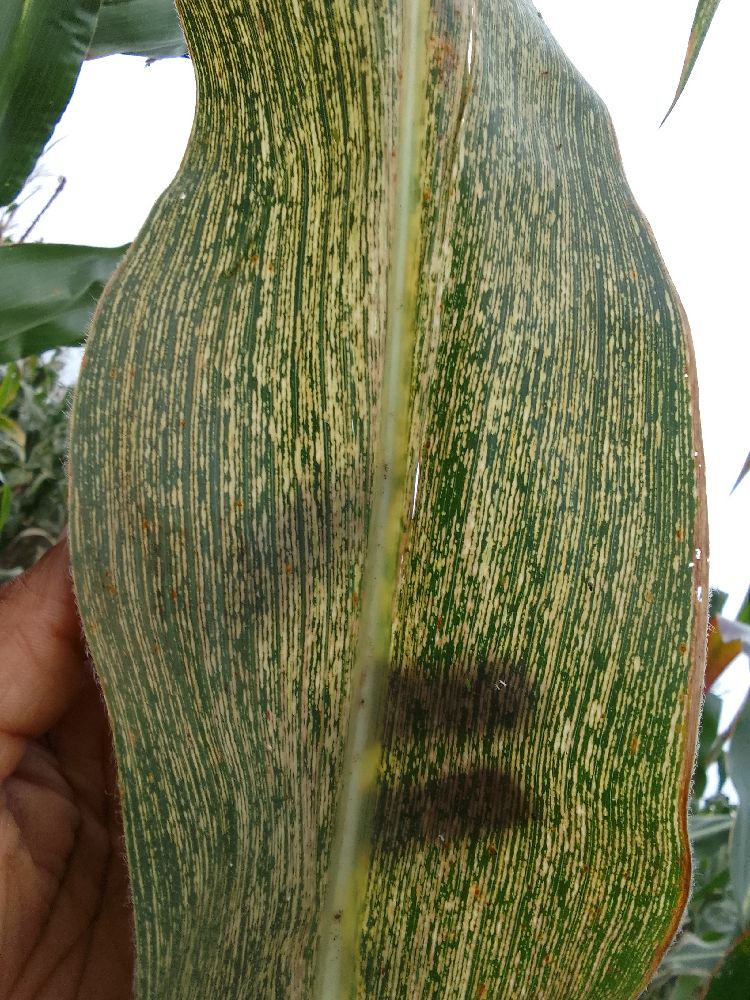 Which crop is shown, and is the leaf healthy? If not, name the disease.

maize, maize streak virus
